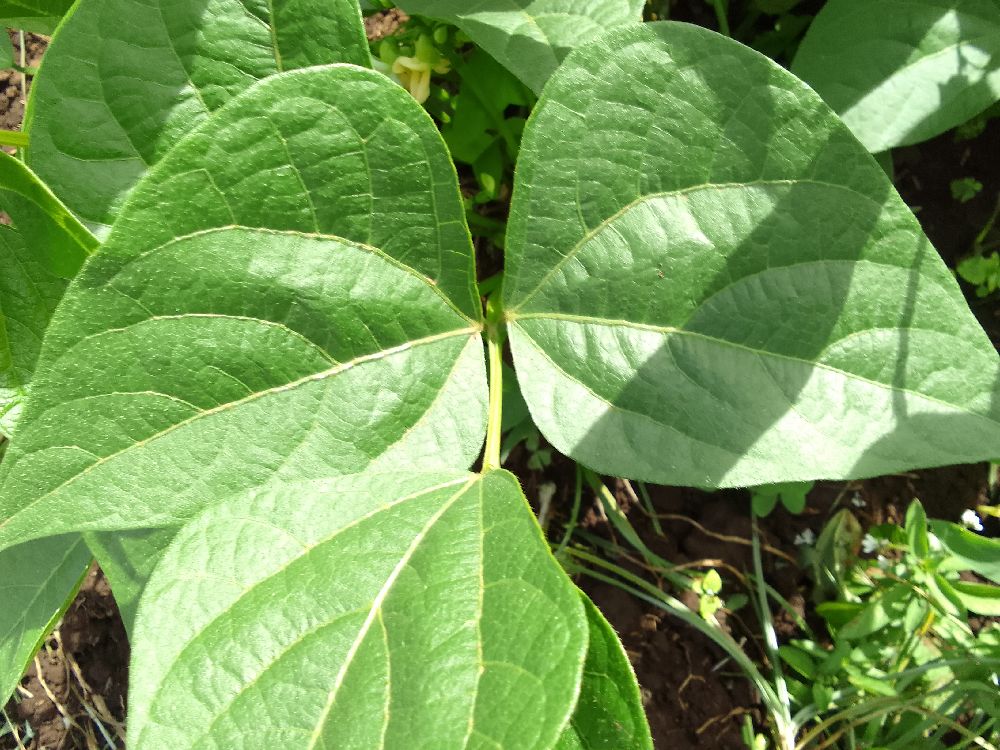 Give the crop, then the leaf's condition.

common bean, healthy
